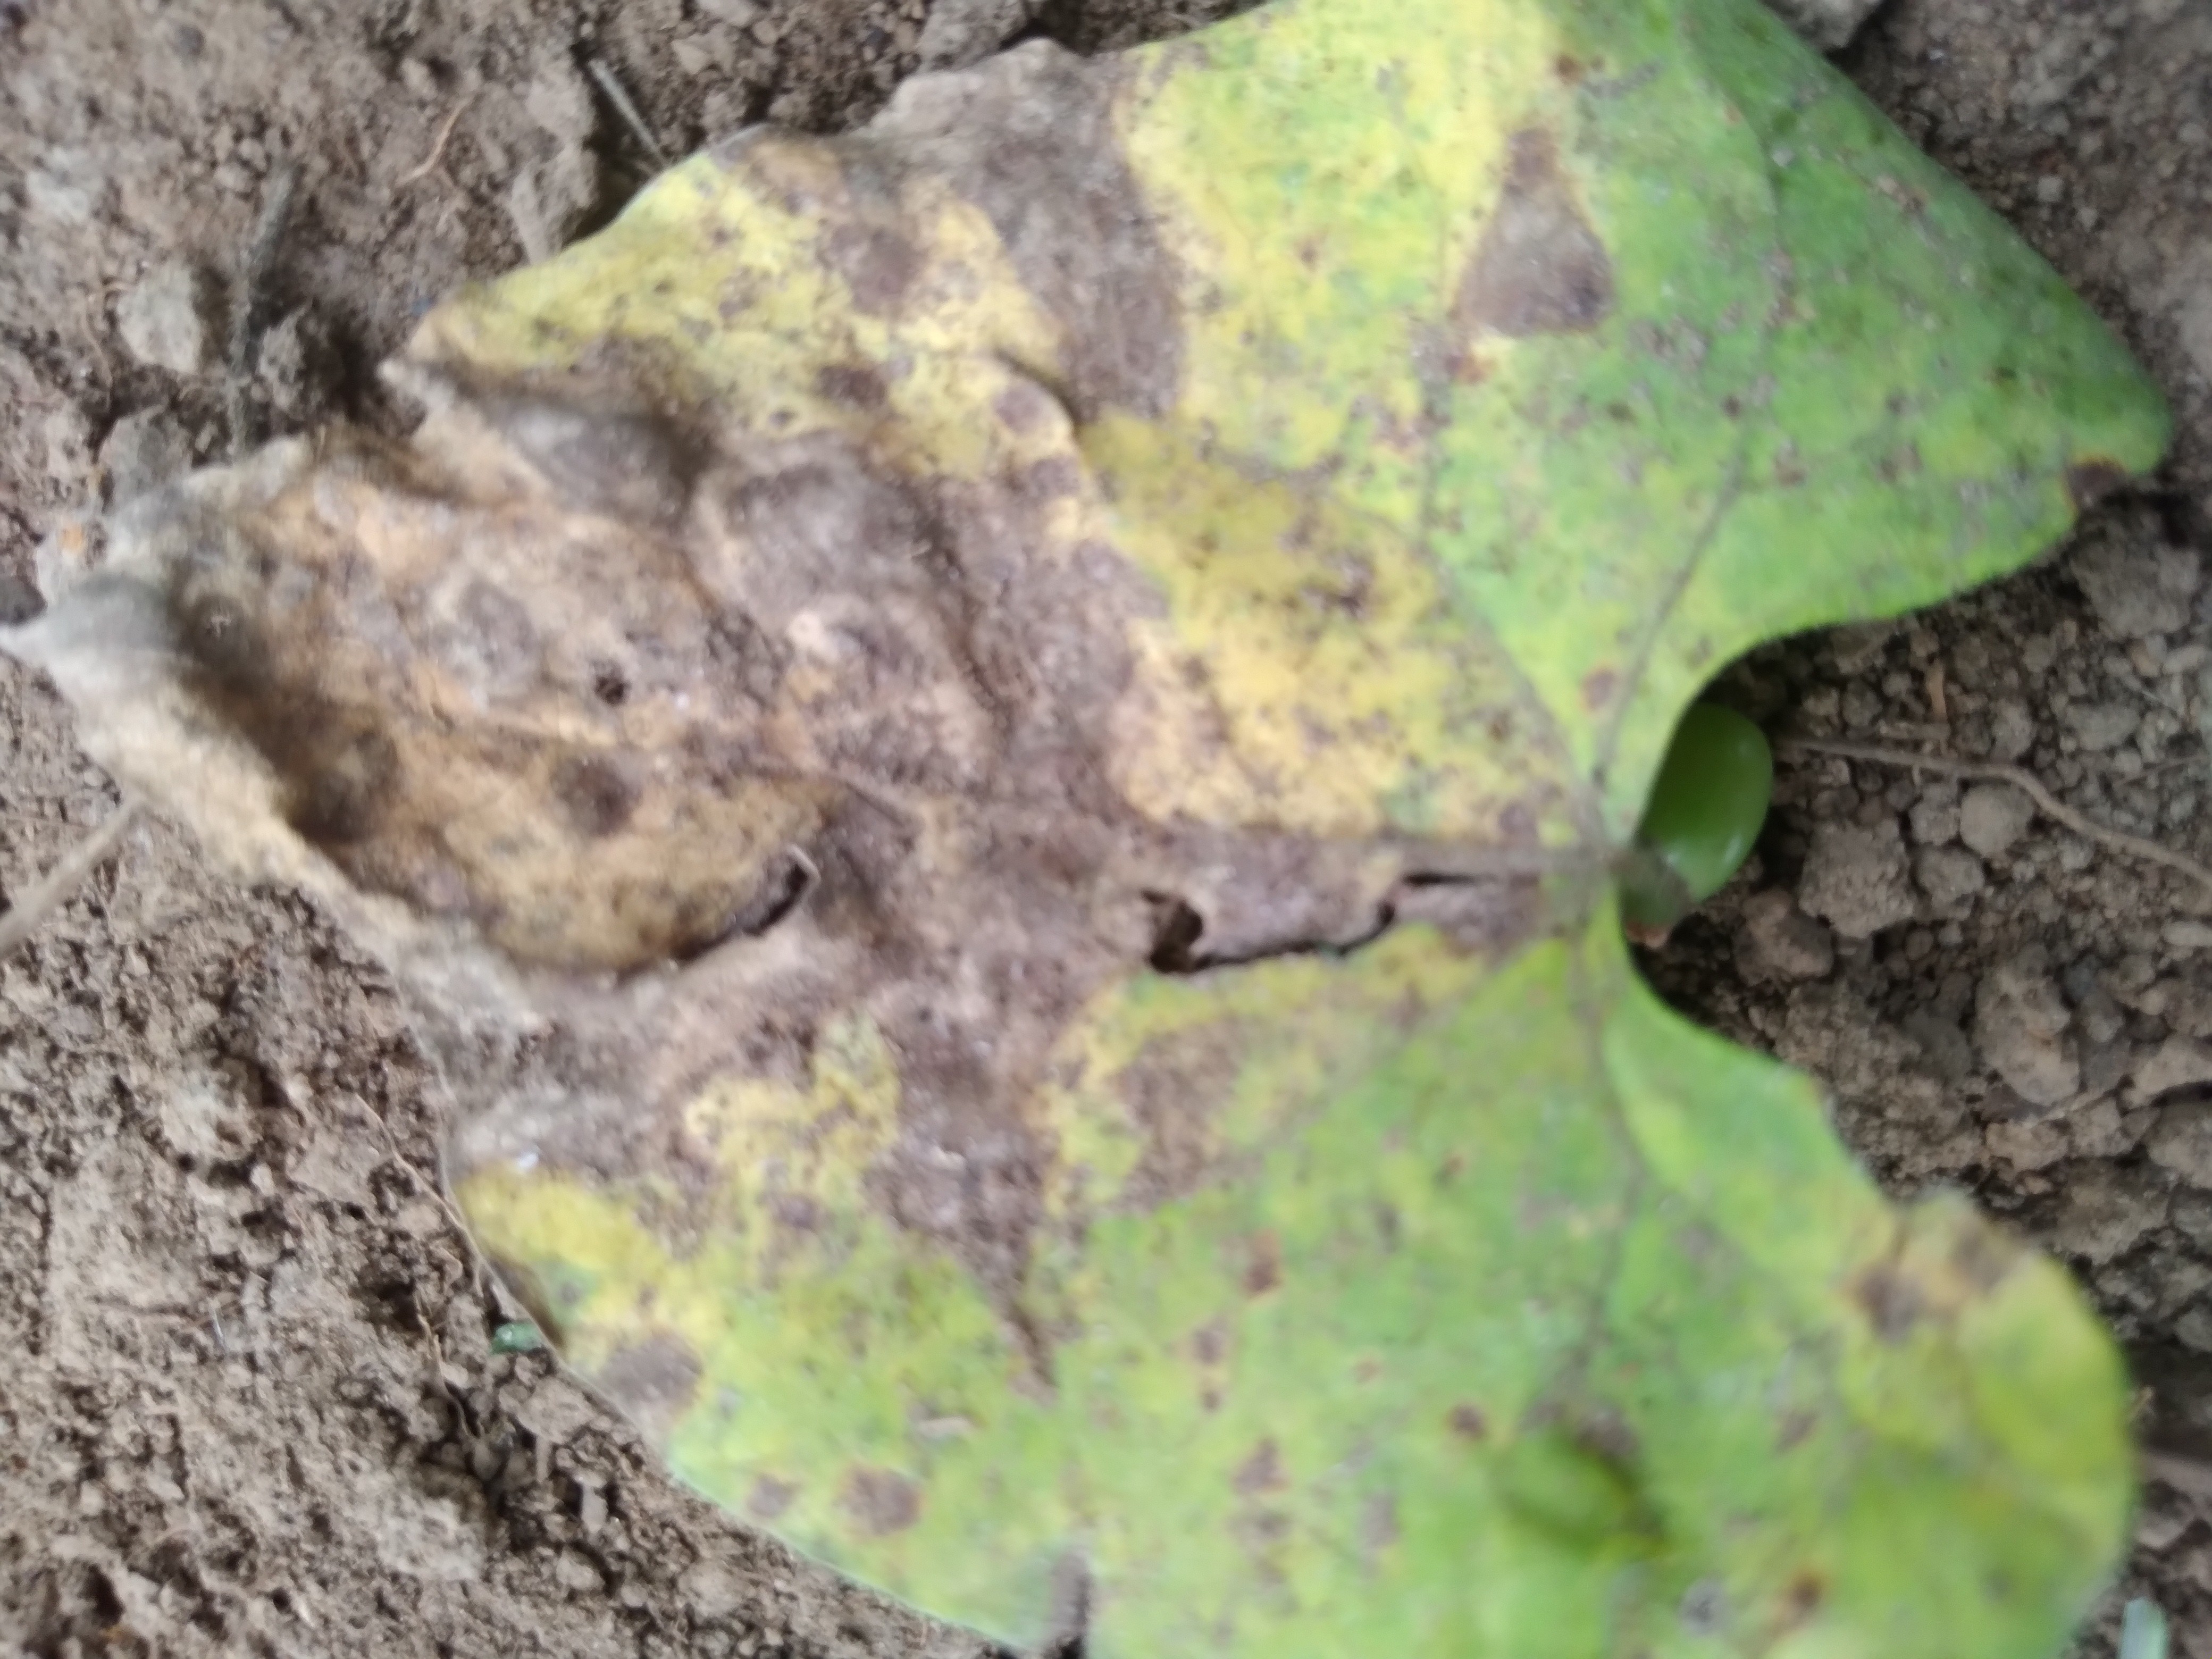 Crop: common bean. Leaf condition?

rust
